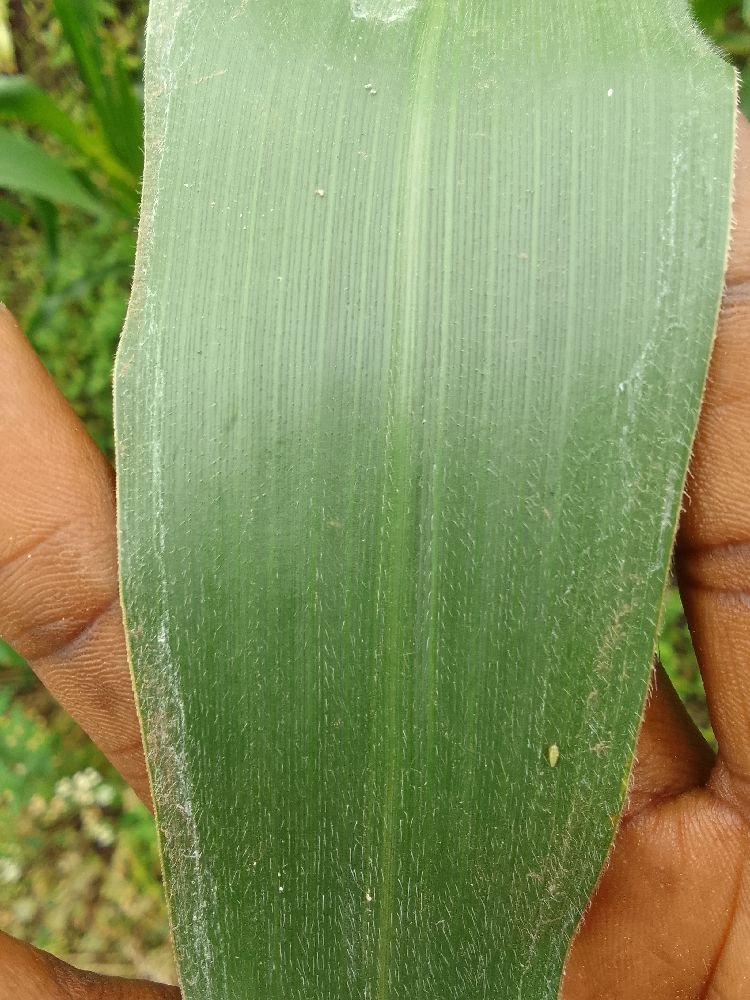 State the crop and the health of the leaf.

maize, healthy
